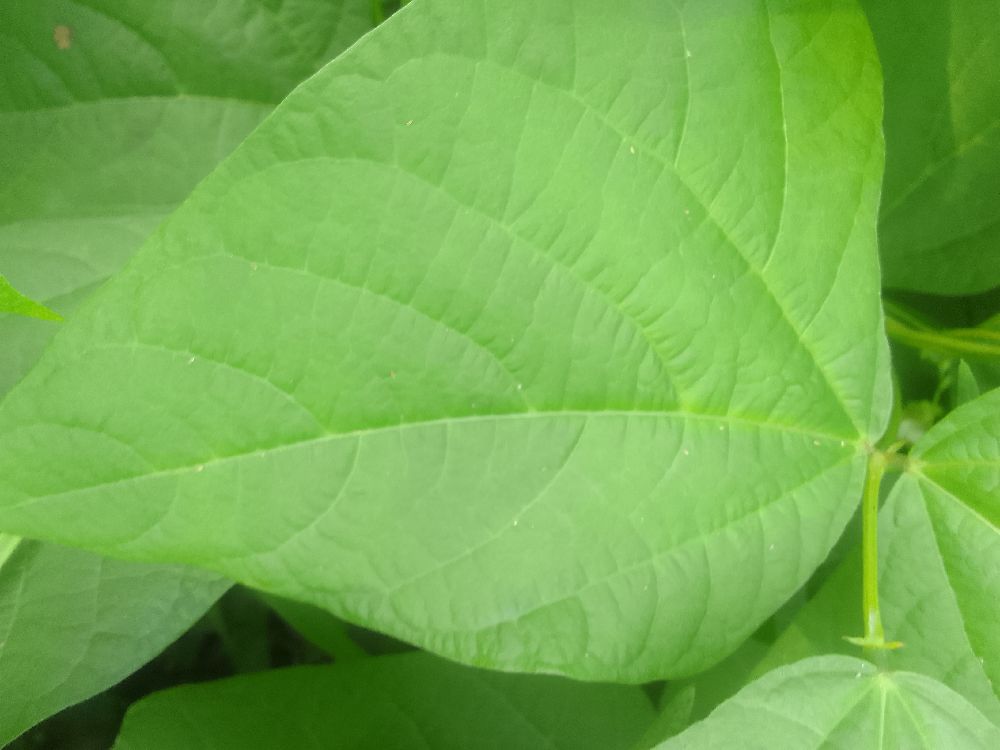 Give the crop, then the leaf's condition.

common bean, healthy
